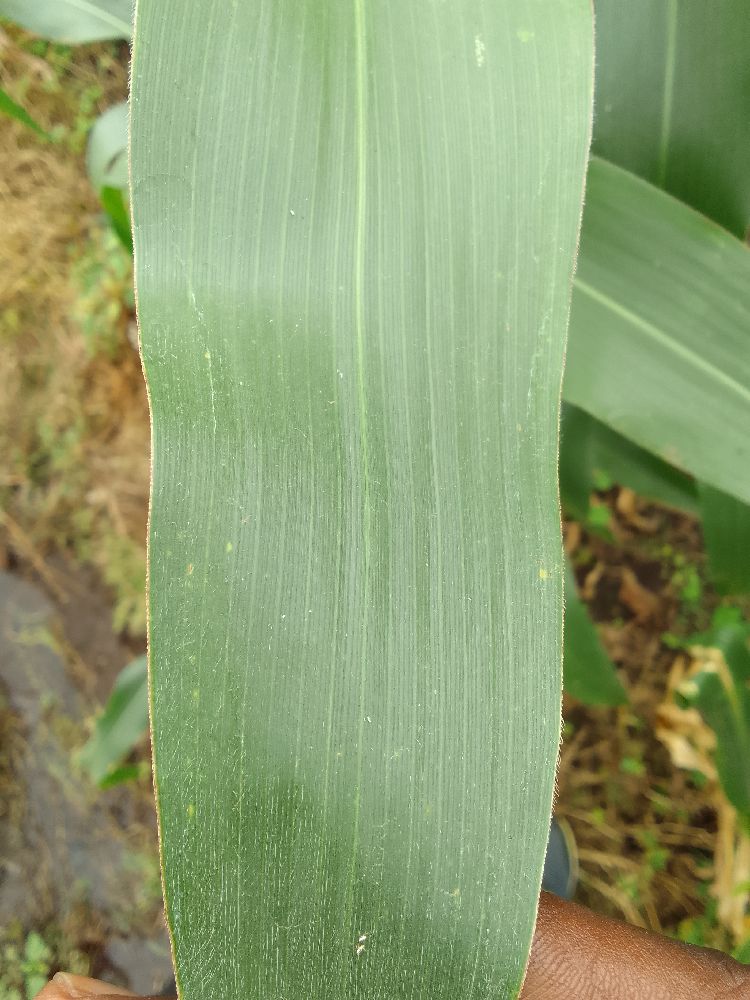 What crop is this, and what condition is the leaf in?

maize, healthy
